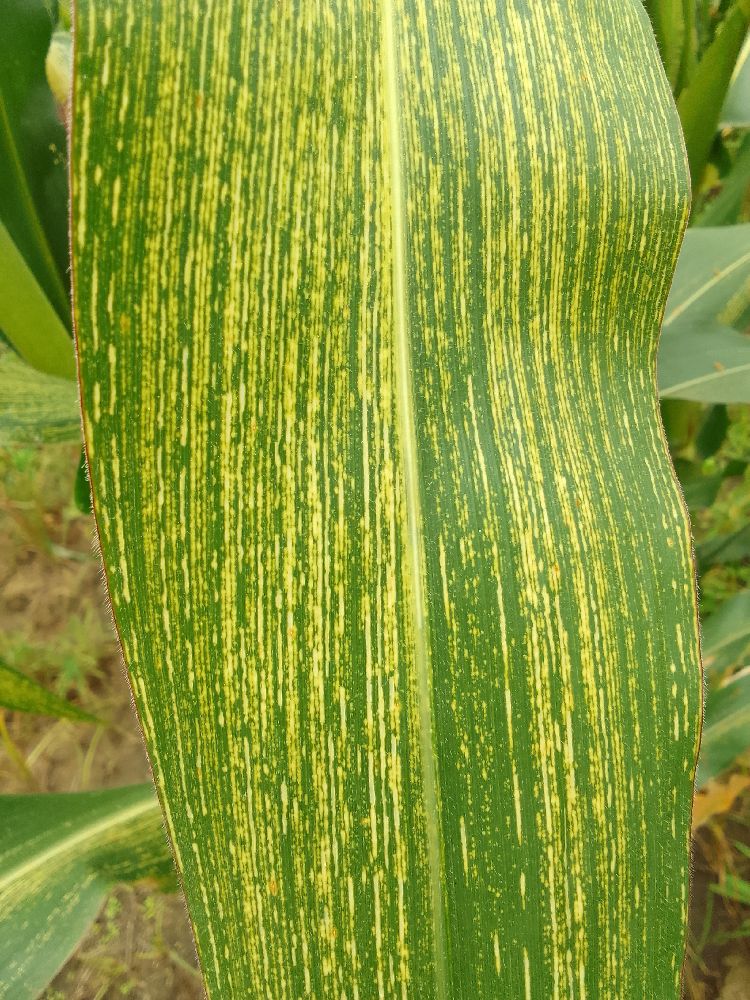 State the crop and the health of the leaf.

maize, maize streak virus
